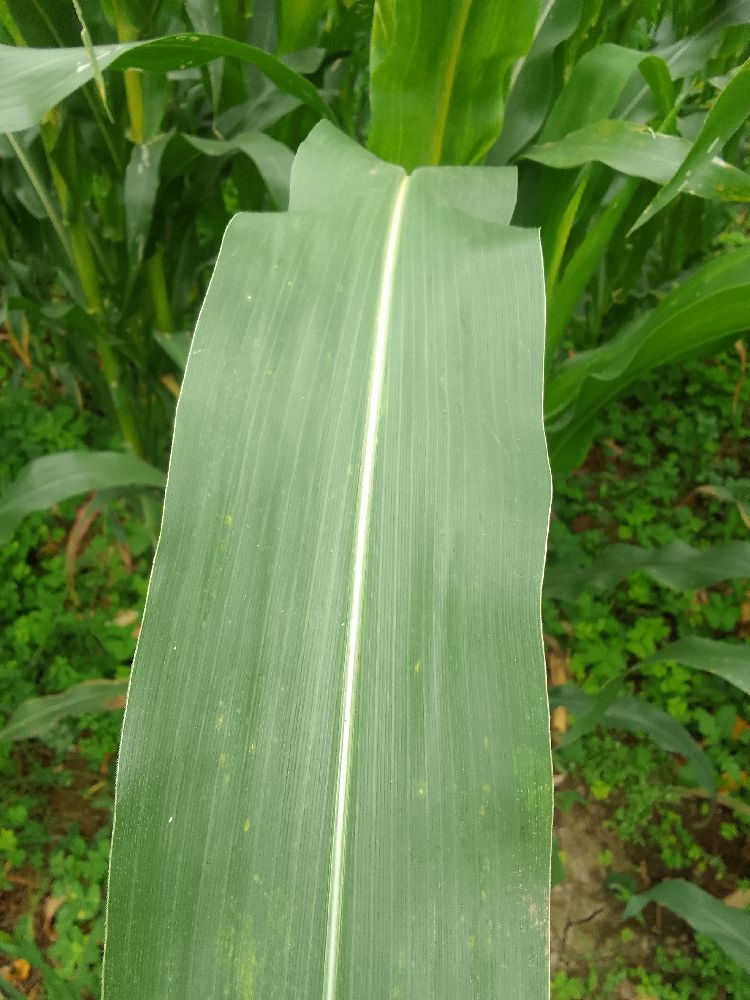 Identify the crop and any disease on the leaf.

maize, healthy
